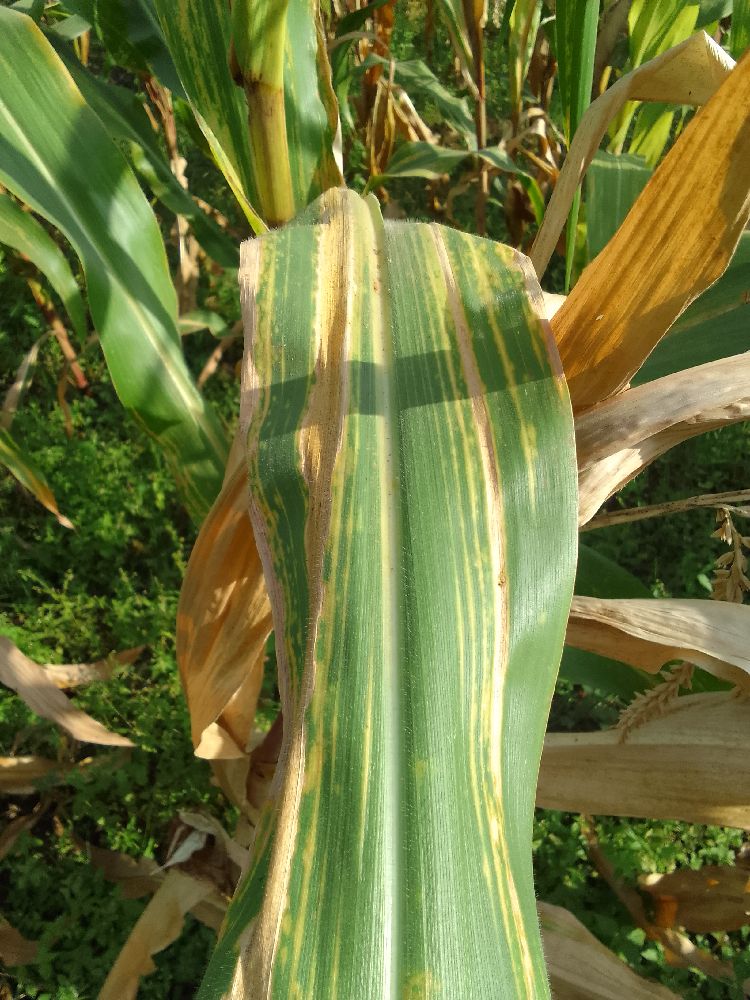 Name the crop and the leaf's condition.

maize, maize lethal necrosis
